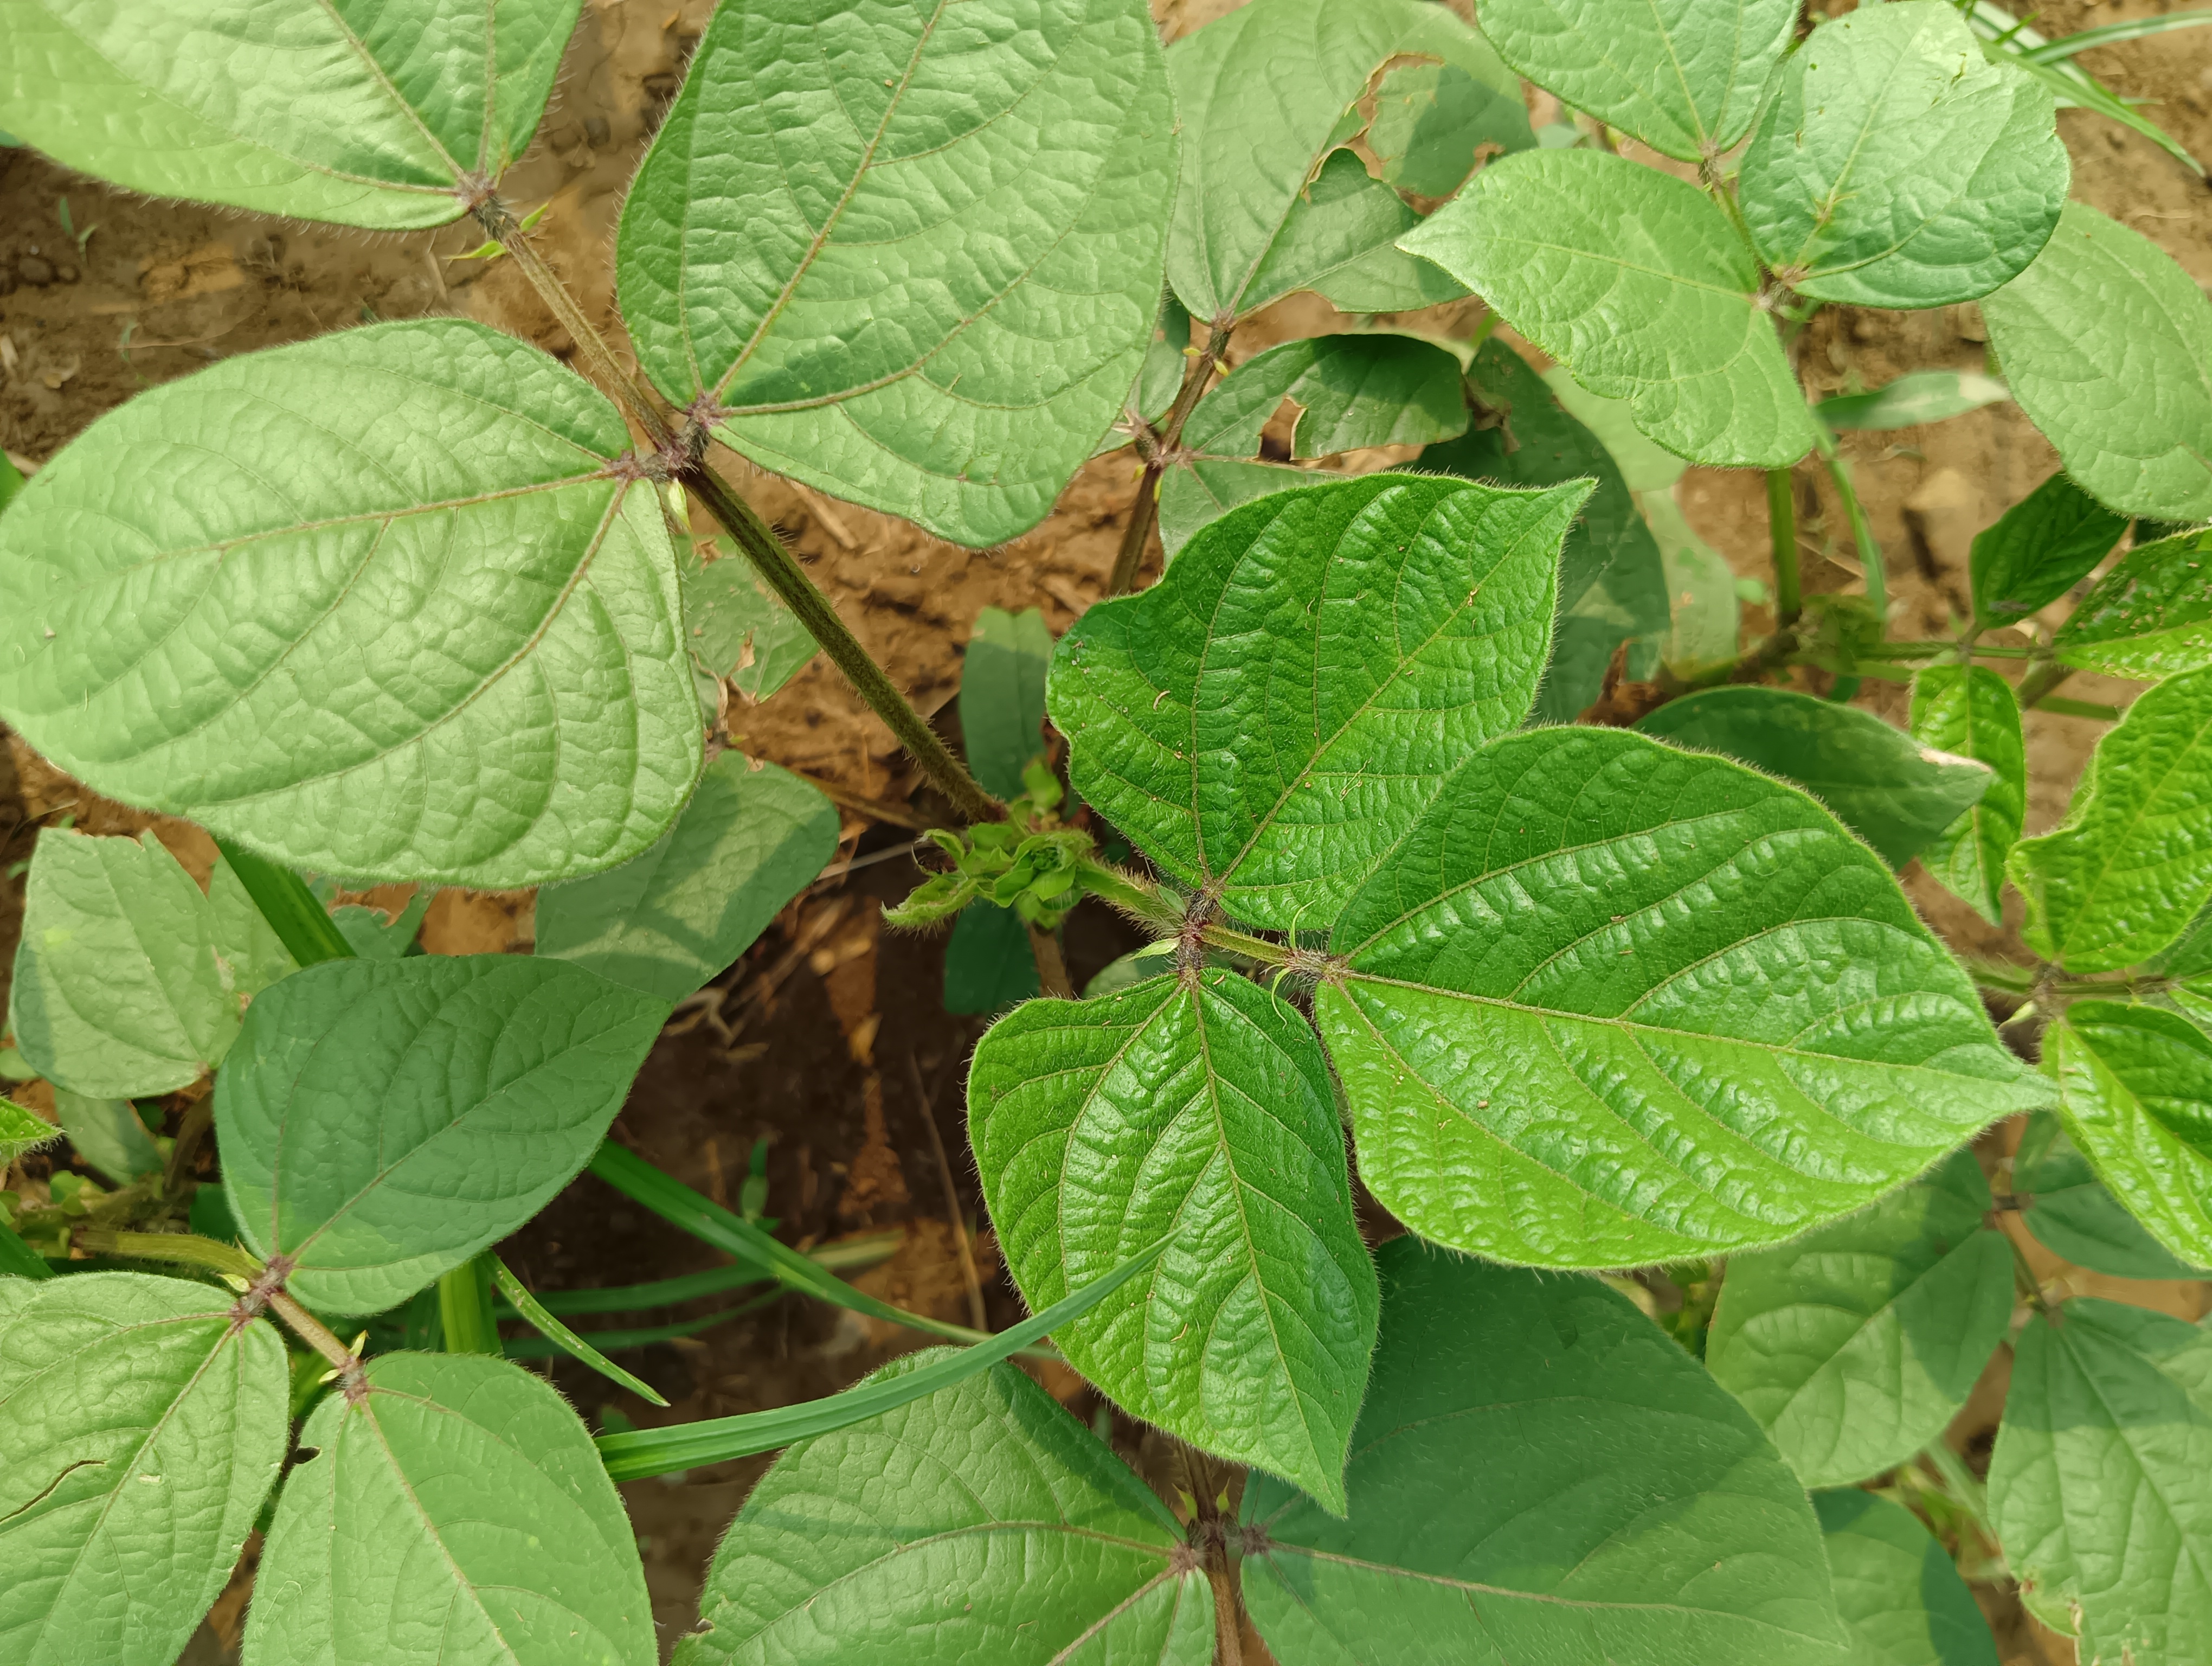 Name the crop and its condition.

mungbean, healthy
